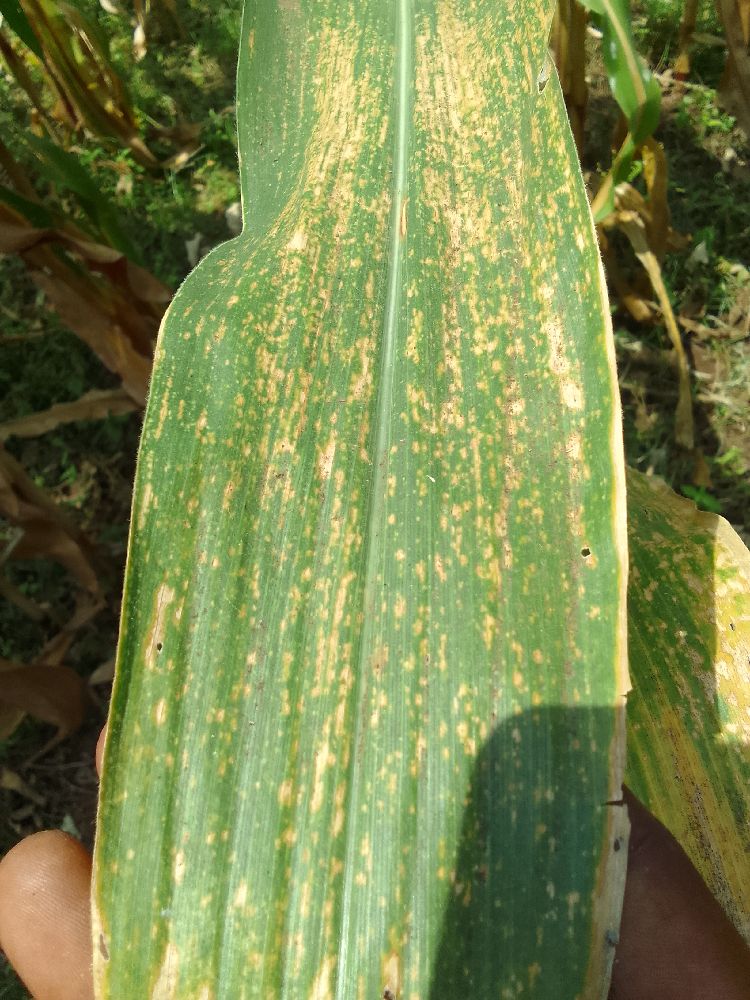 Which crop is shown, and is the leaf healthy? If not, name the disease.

maize, maize lethal necrosis
